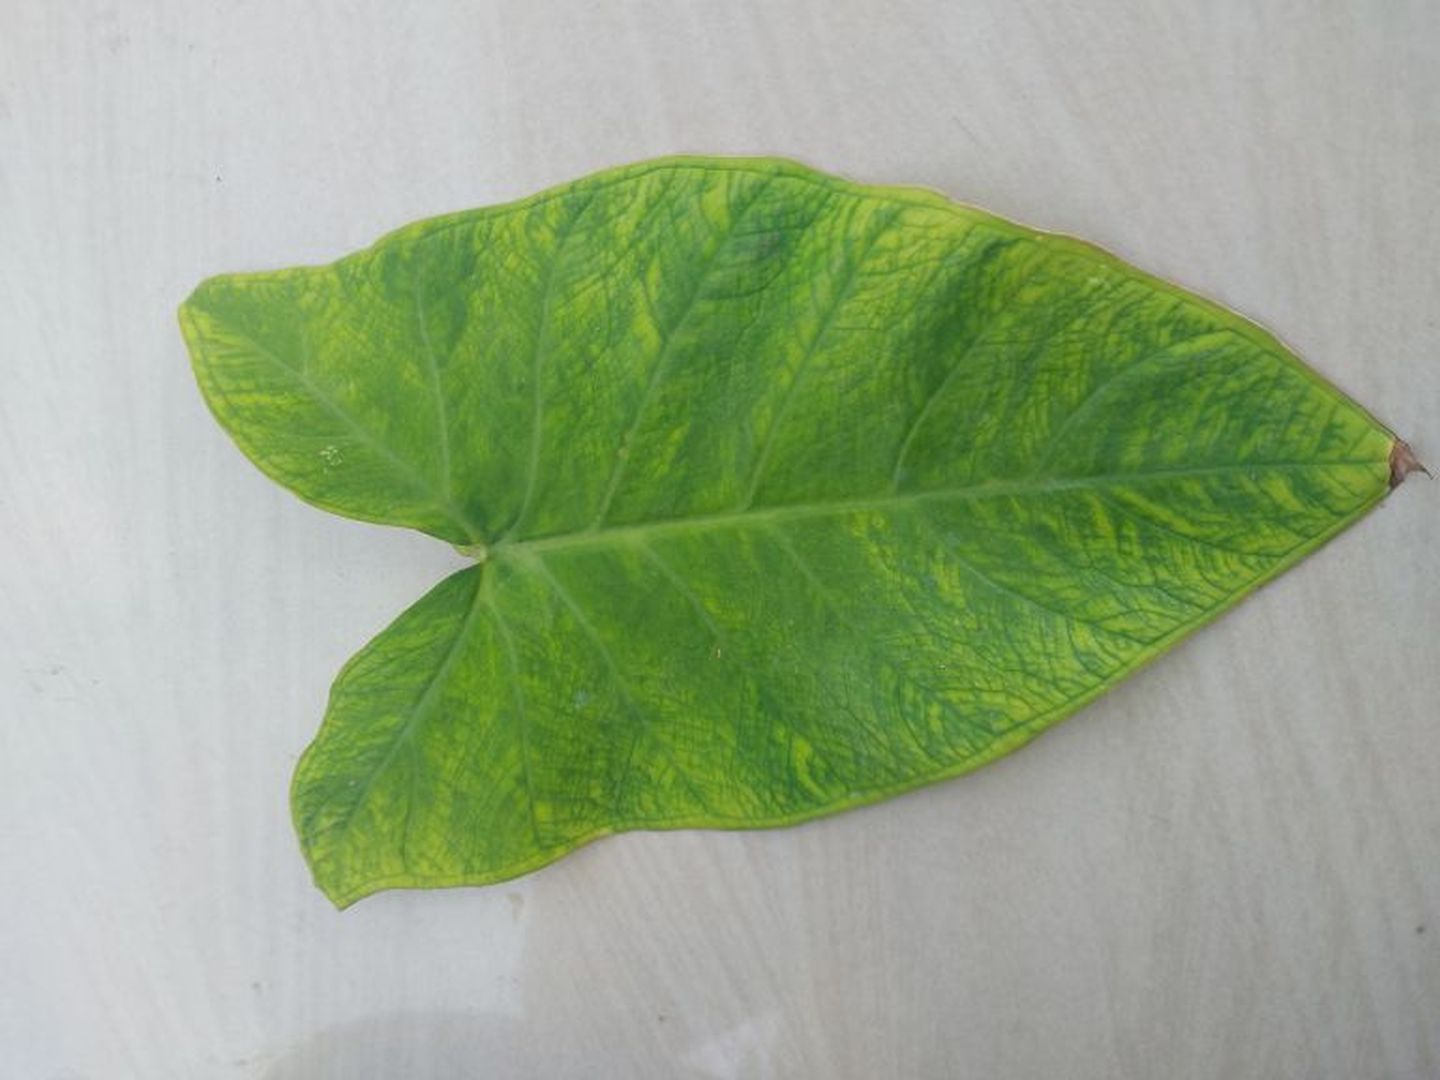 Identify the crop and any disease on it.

taro, mosaic
